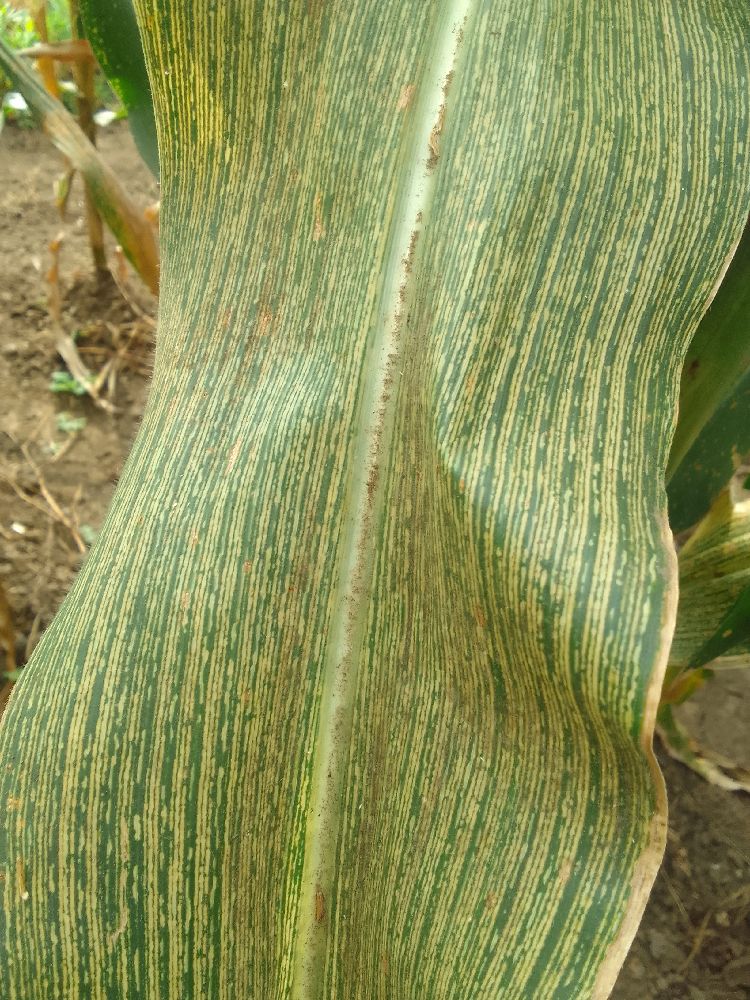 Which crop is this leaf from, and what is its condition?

maize, maize streak virus
